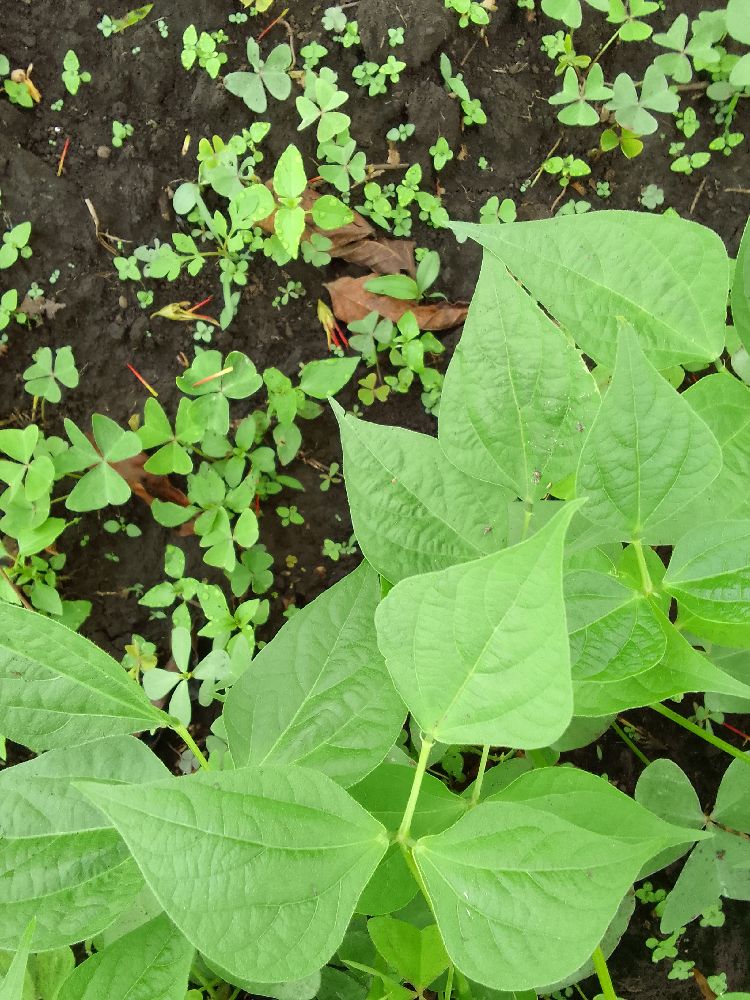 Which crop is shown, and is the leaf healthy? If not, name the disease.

common bean, healthy
